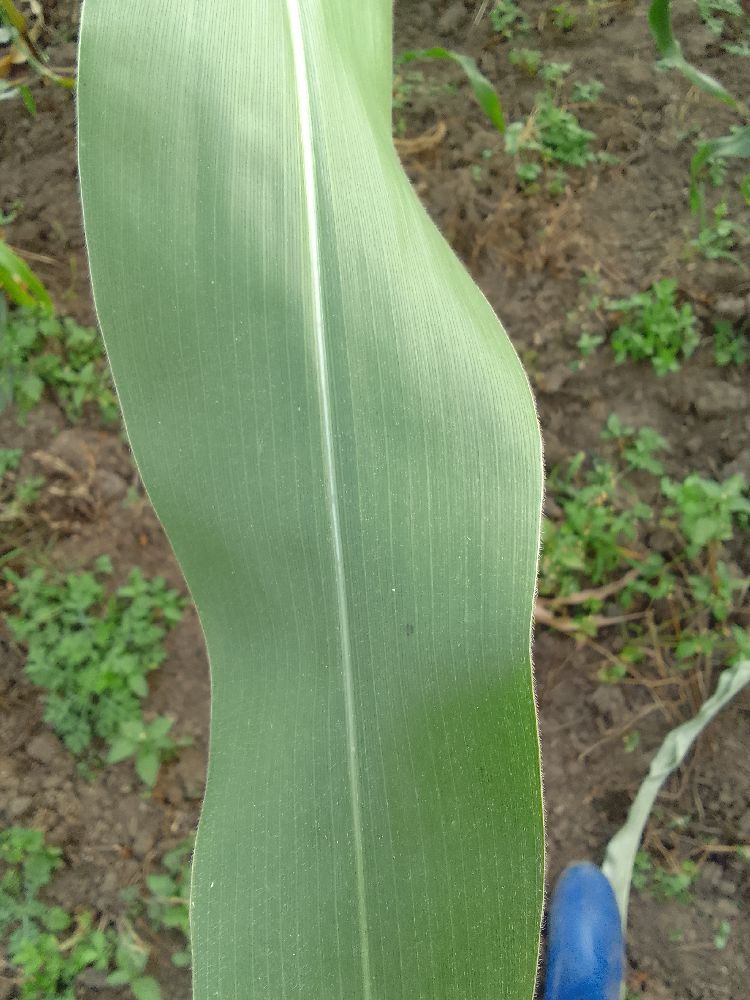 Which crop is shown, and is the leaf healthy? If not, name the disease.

maize, healthy
